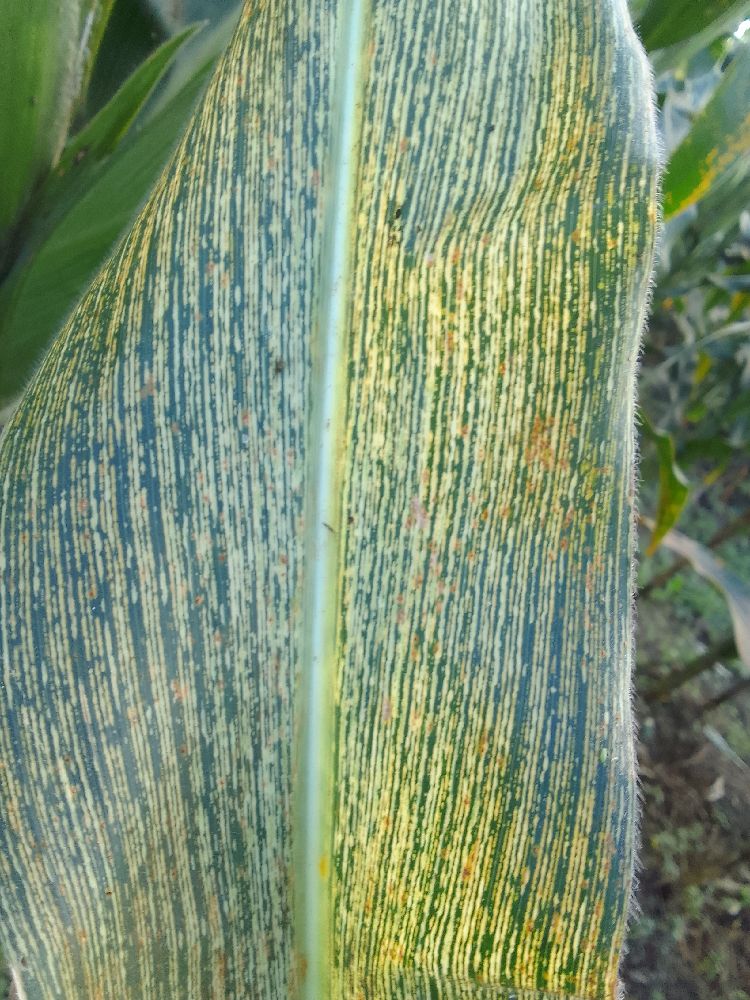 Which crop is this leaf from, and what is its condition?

maize, maize streak virus
